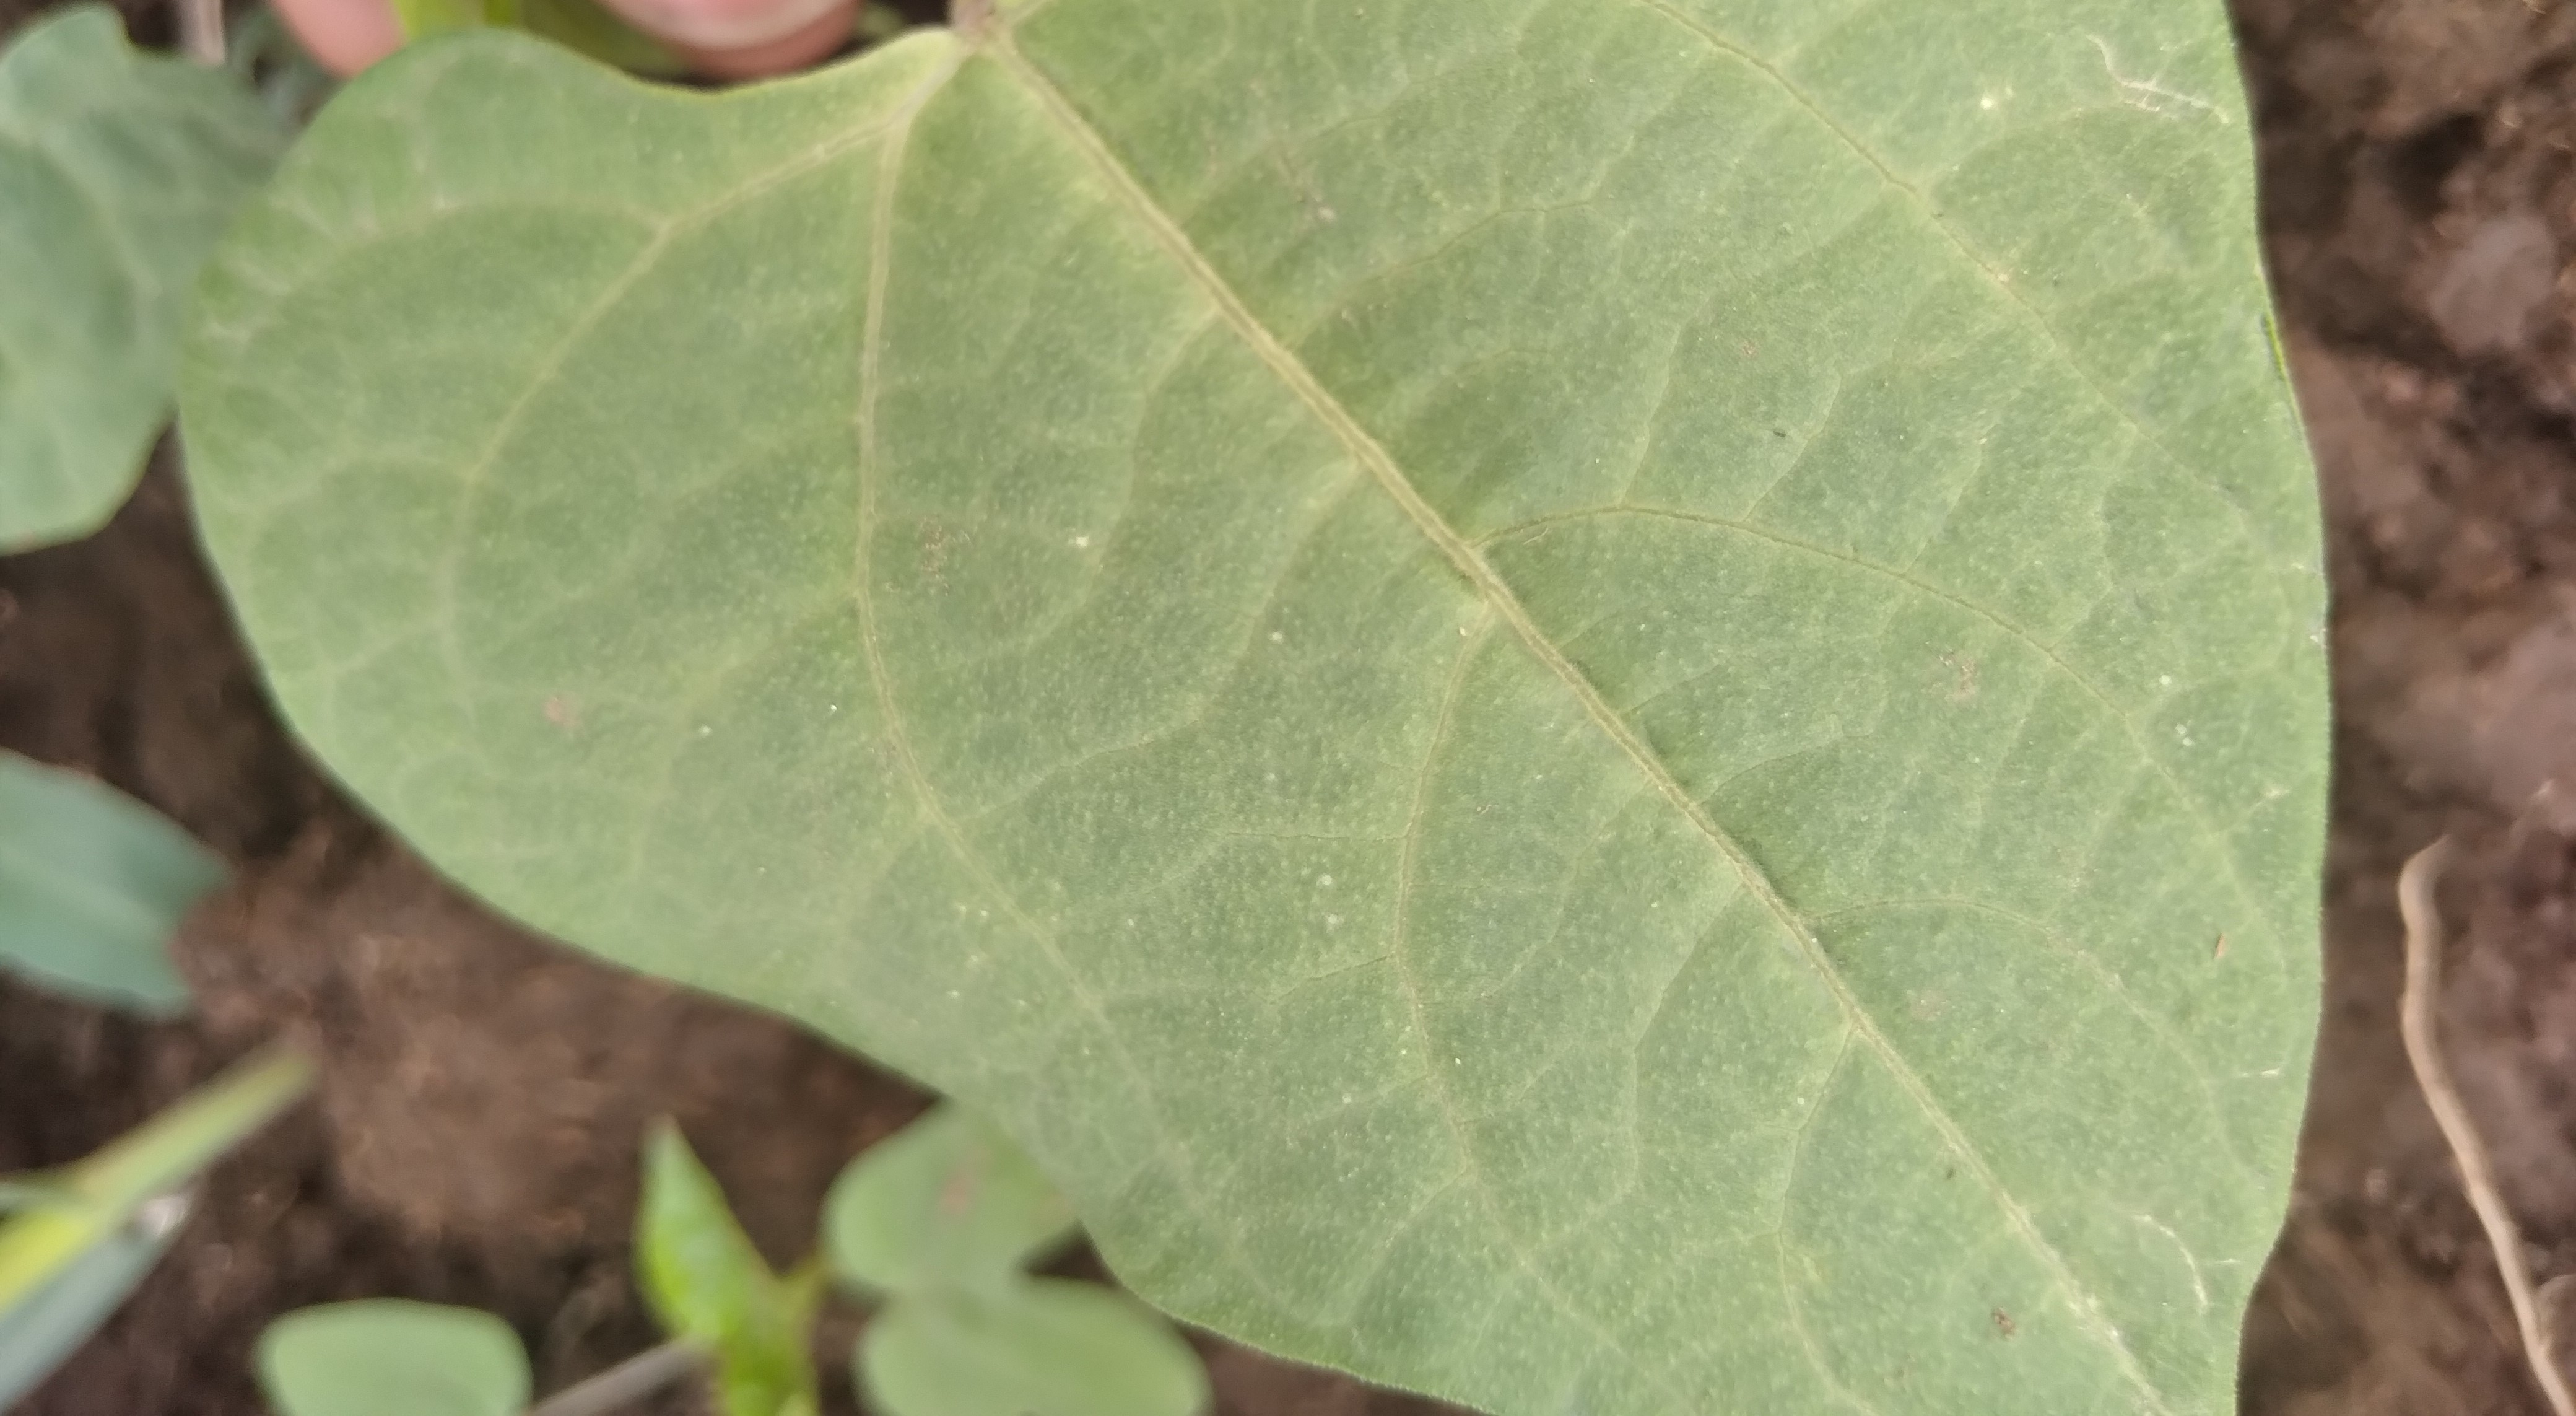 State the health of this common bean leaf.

healthy
